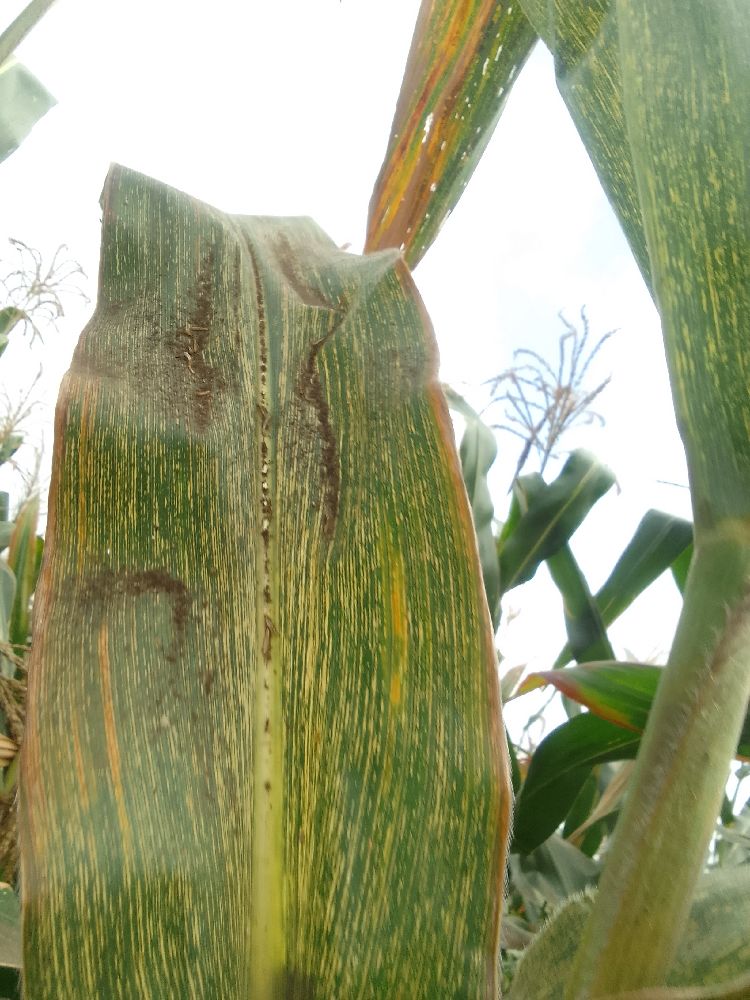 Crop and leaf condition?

maize, maize streak virus
